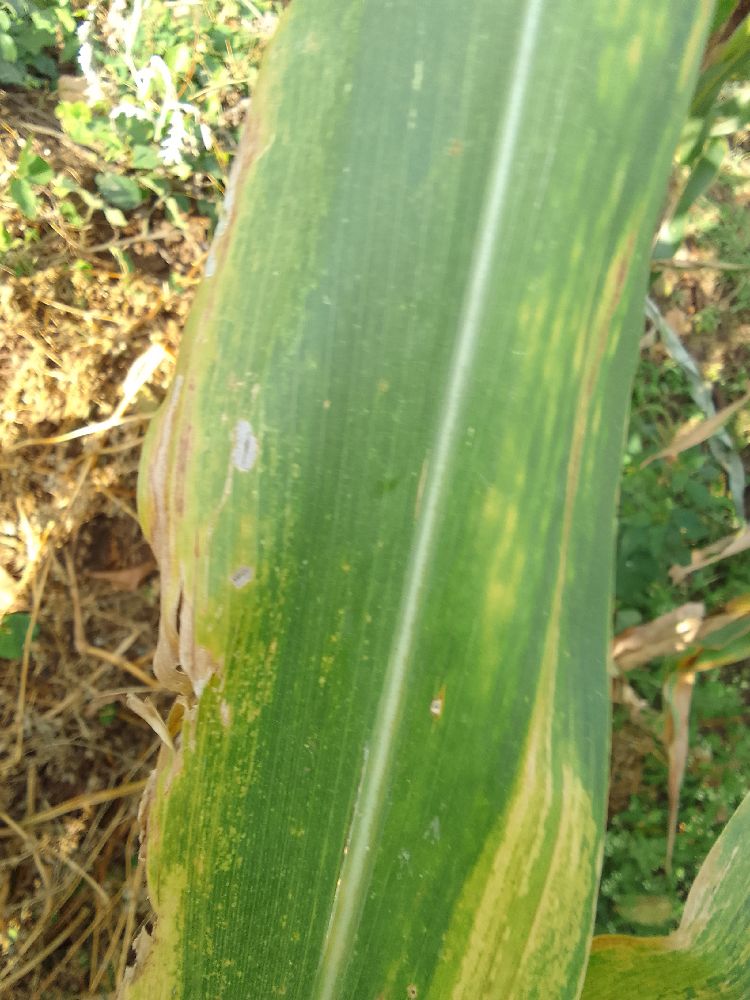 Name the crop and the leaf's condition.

maize, maize lethal necrosis
